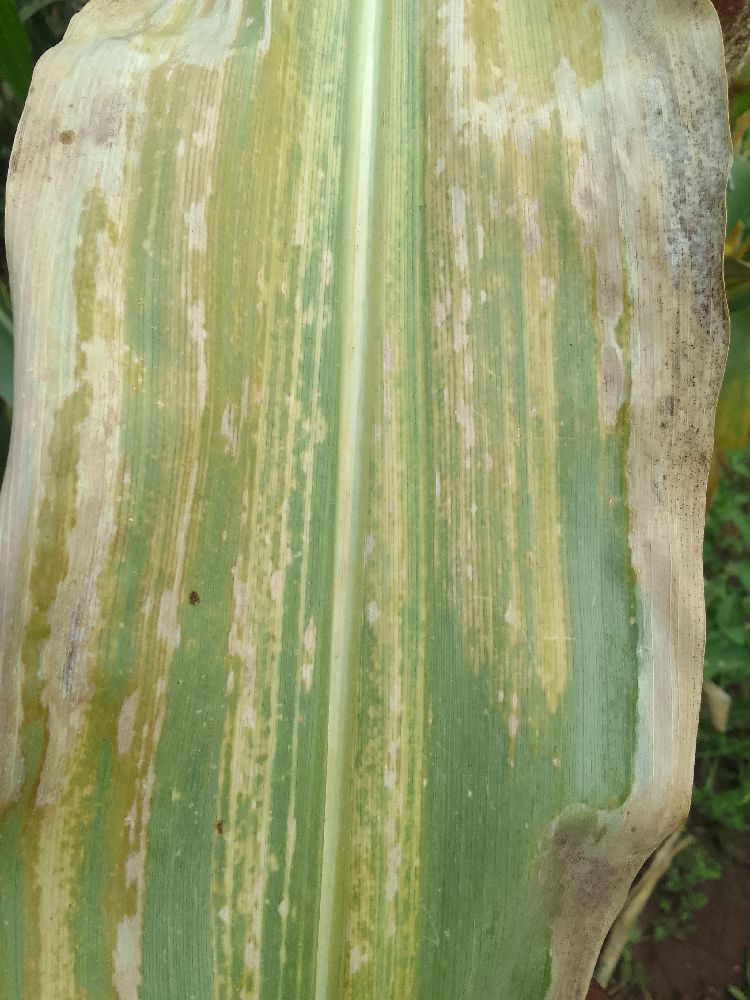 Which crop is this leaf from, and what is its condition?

maize, maize lethal necrosis
